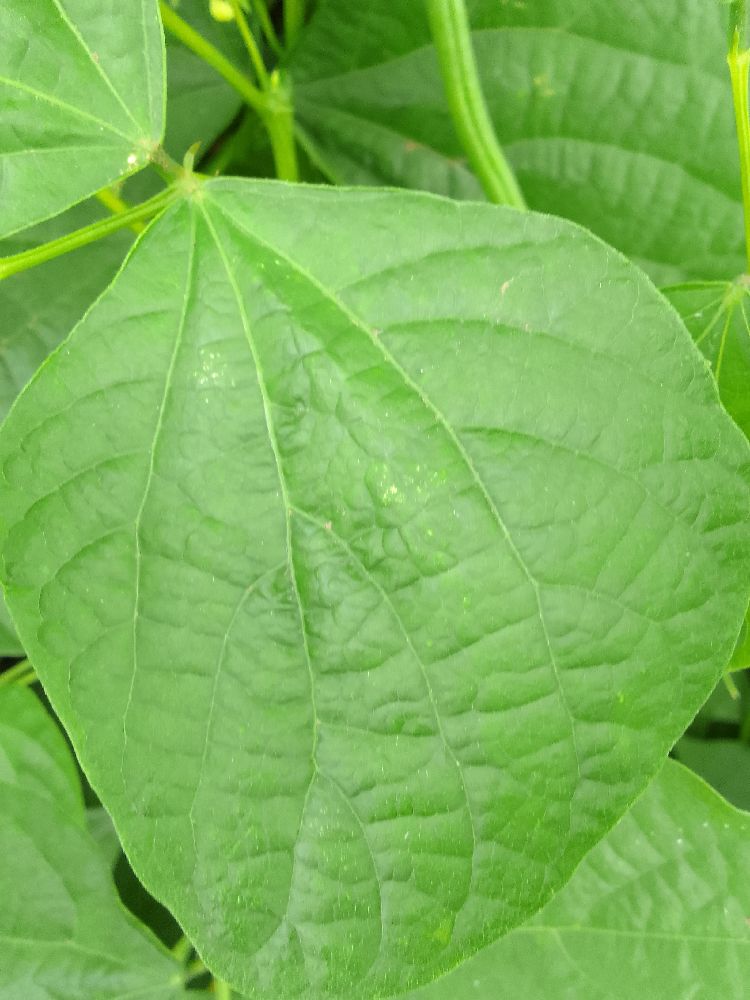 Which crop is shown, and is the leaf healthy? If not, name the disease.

common bean, healthy
